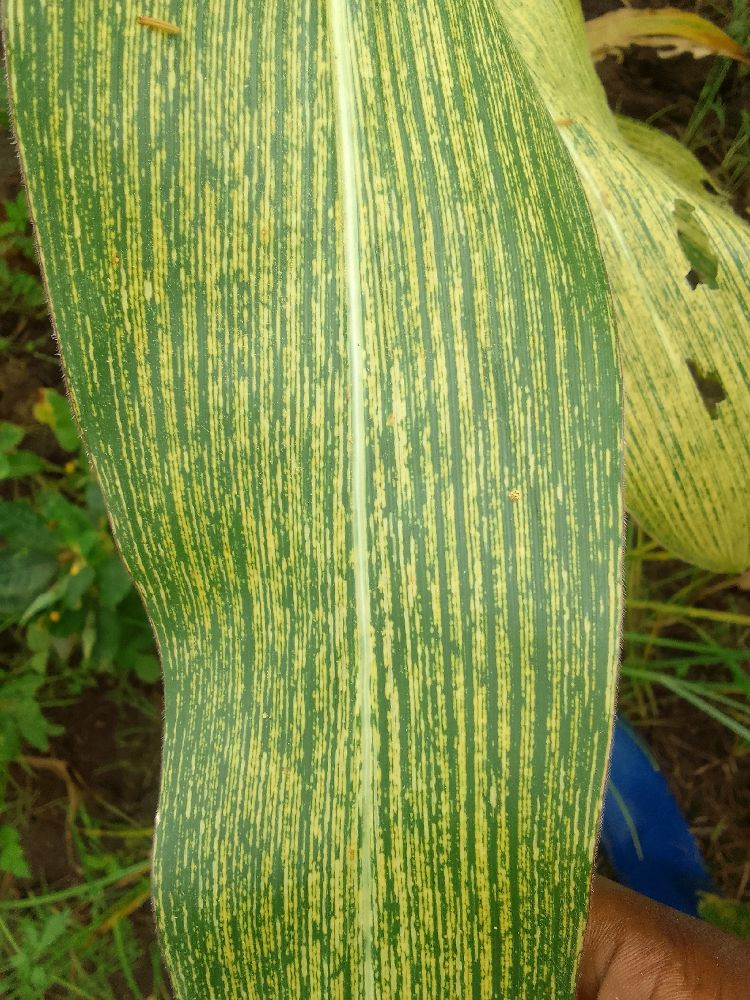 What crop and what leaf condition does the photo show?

maize, maize streak virus
